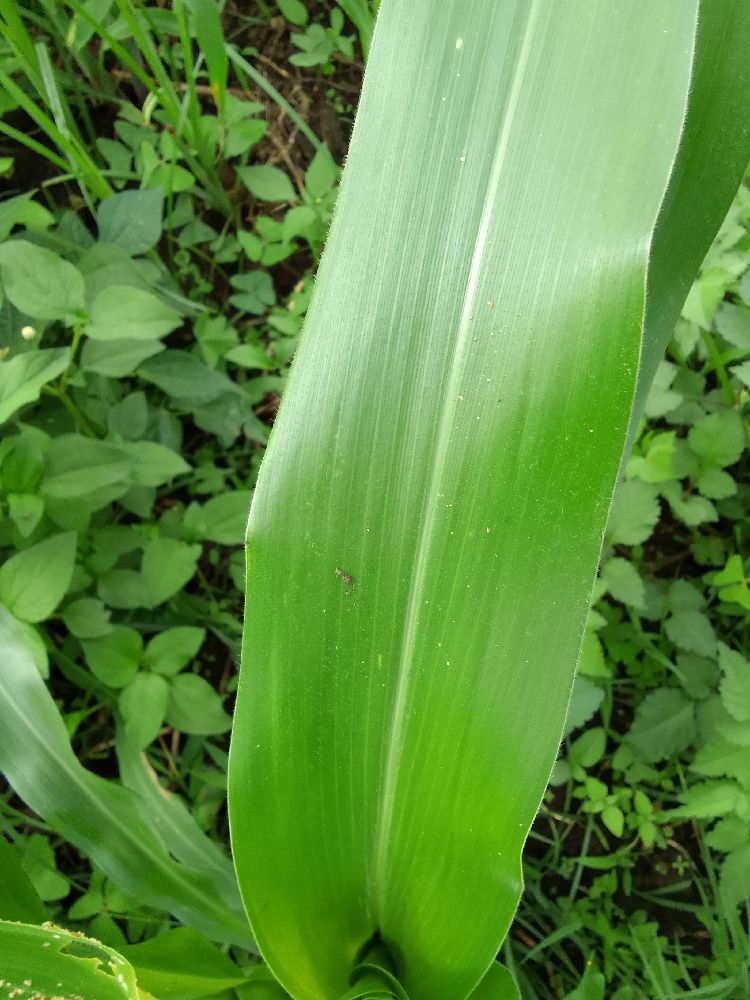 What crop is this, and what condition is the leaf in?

maize, healthy
